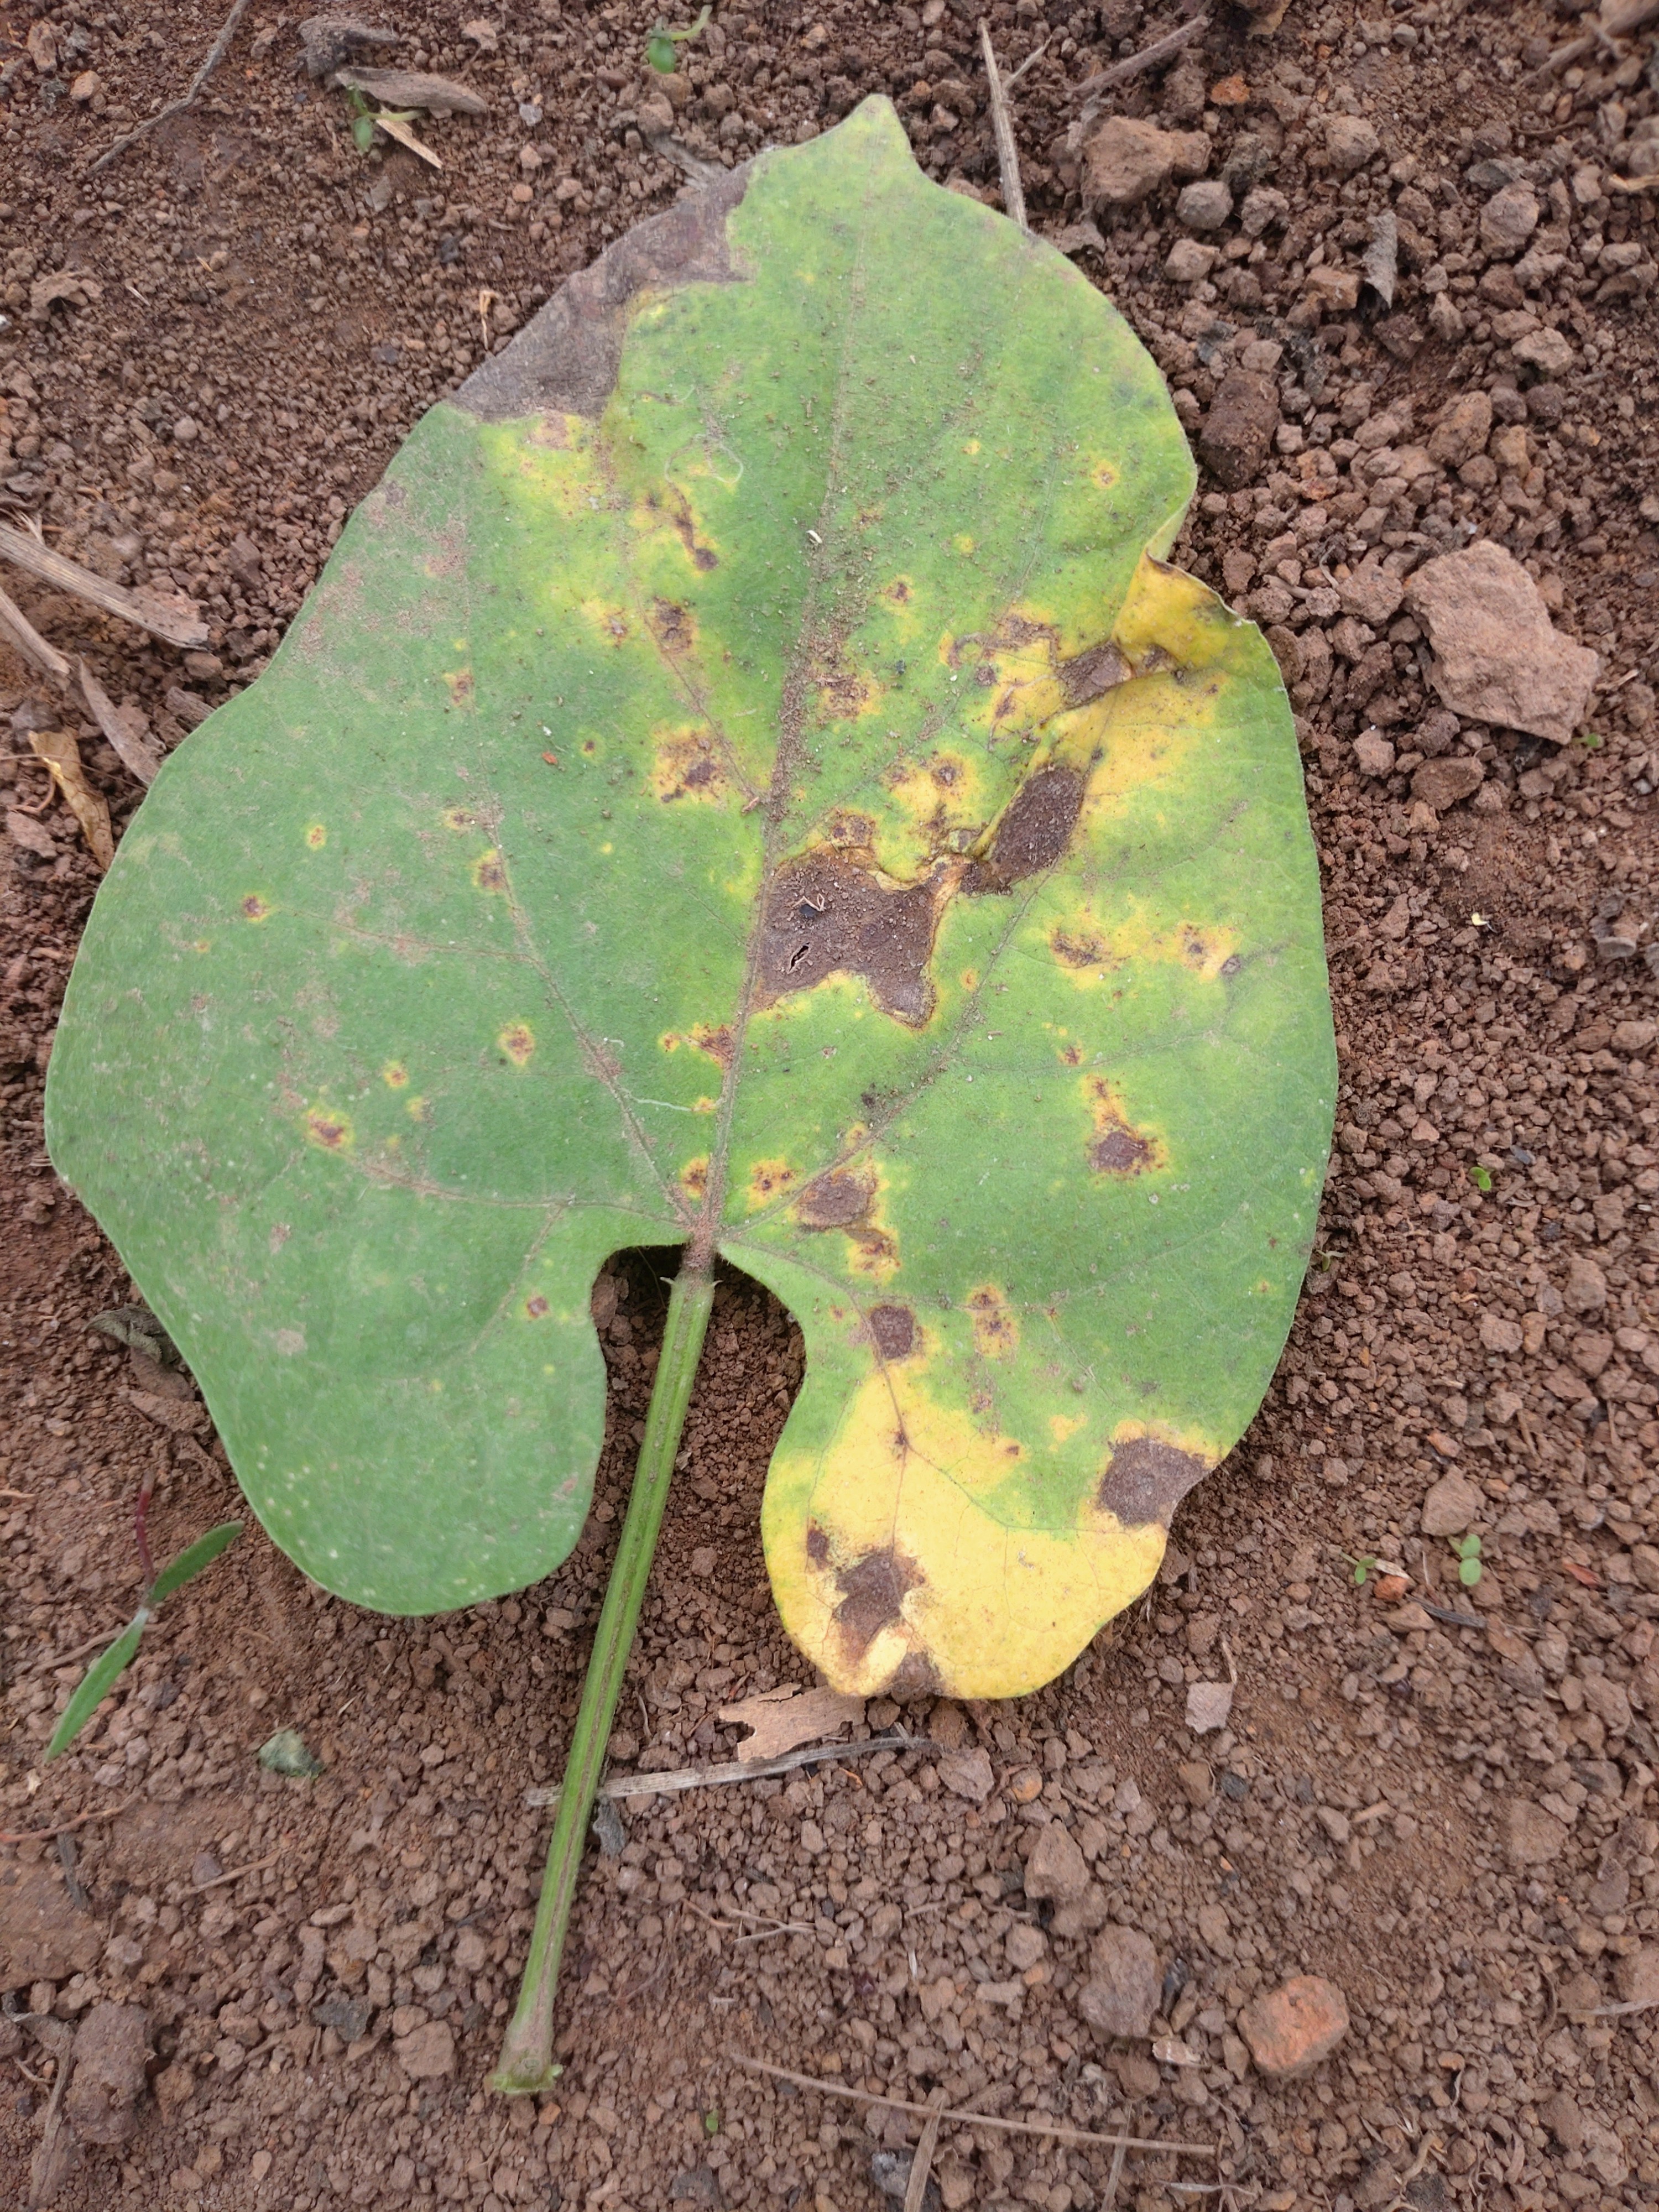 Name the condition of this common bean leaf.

rust
